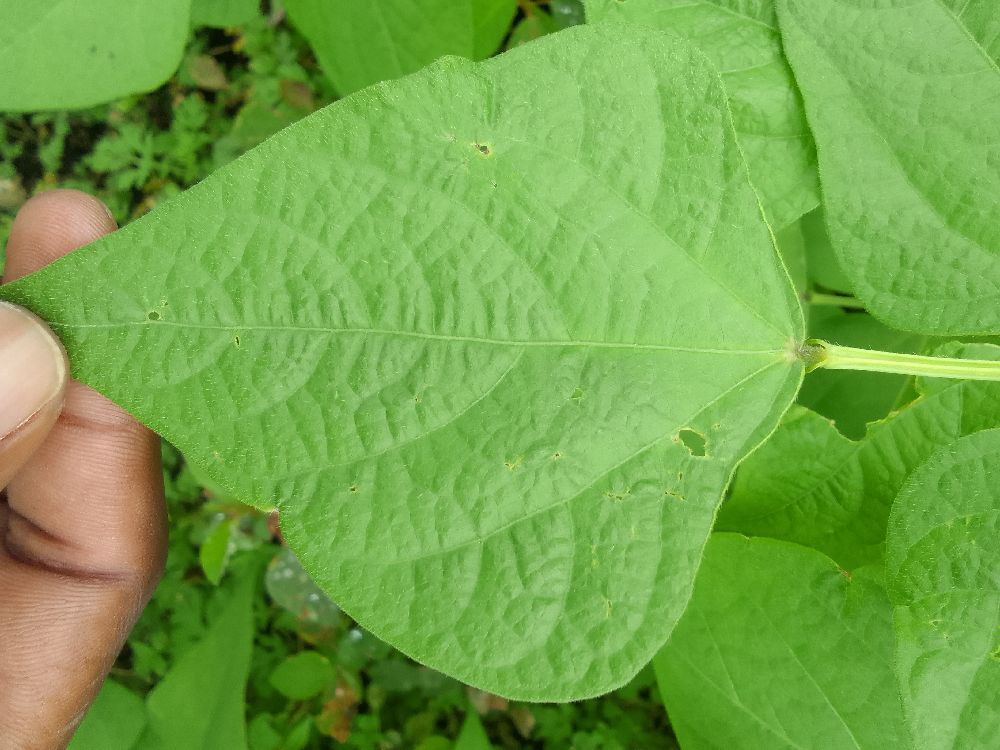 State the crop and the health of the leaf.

common bean, healthy
